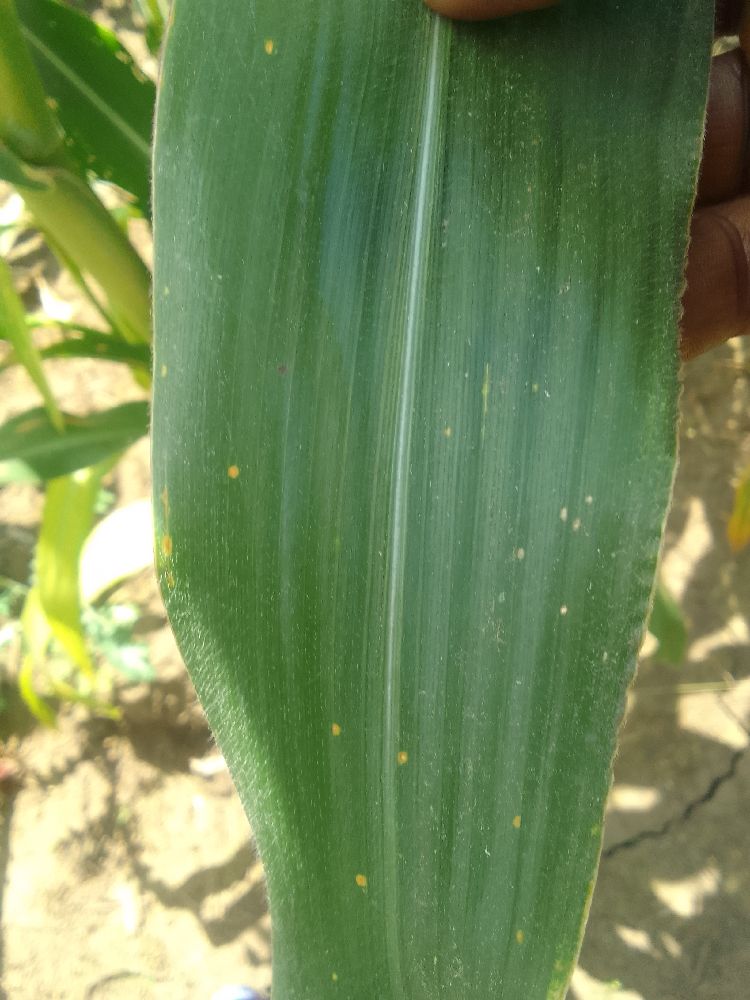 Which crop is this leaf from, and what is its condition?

maize, healthy
